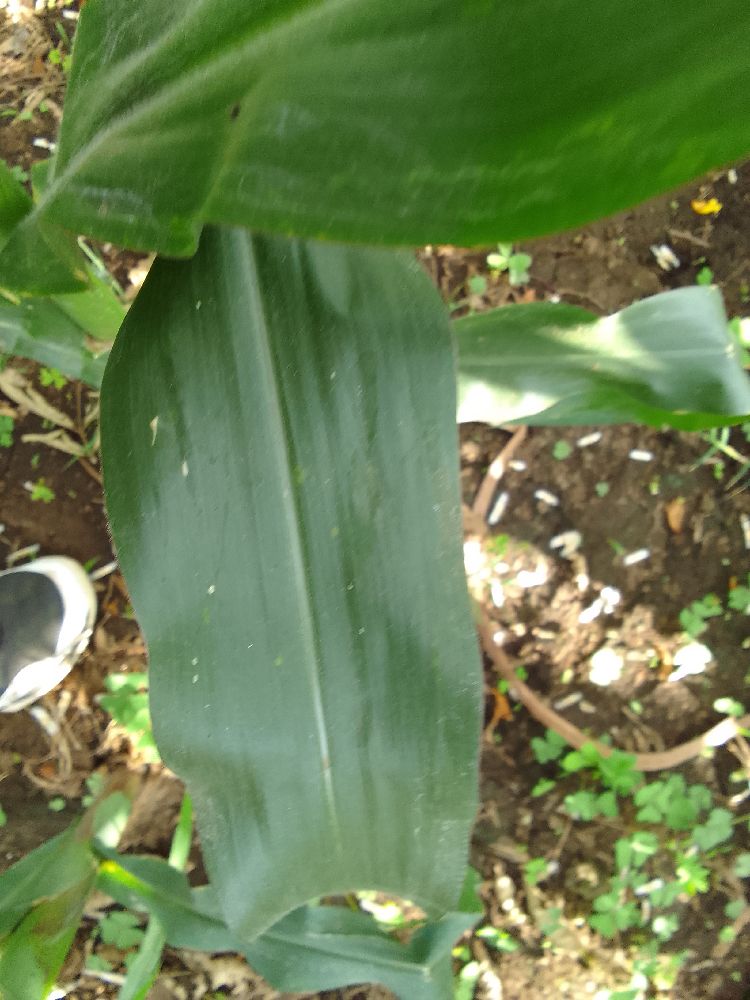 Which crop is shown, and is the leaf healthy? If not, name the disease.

maize, healthy
